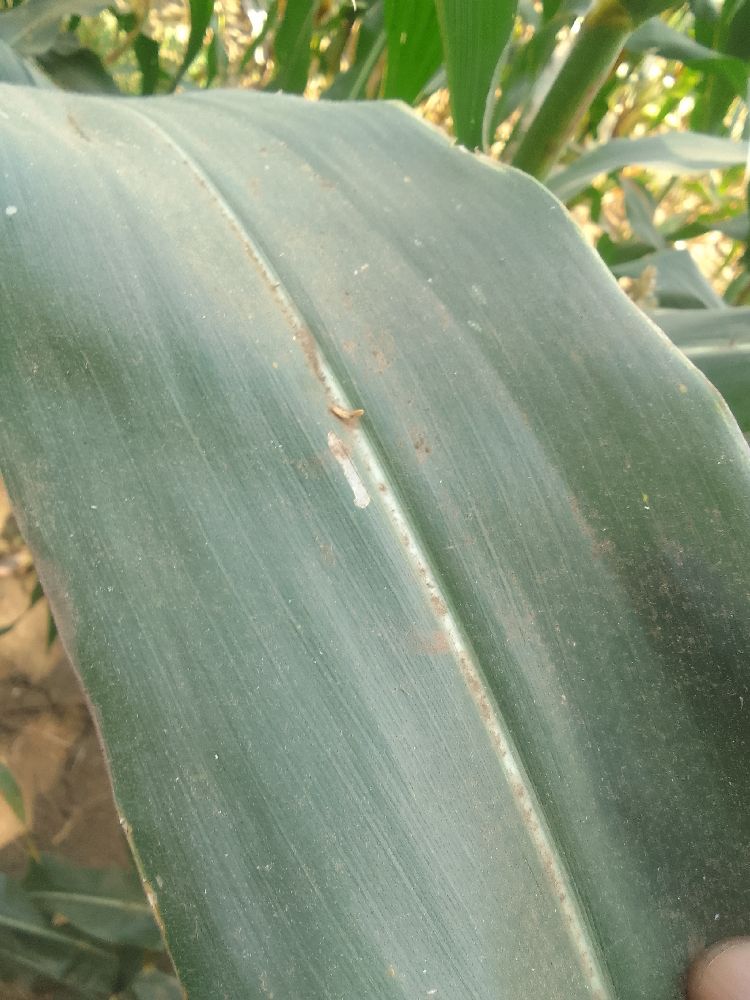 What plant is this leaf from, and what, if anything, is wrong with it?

maize, healthy
